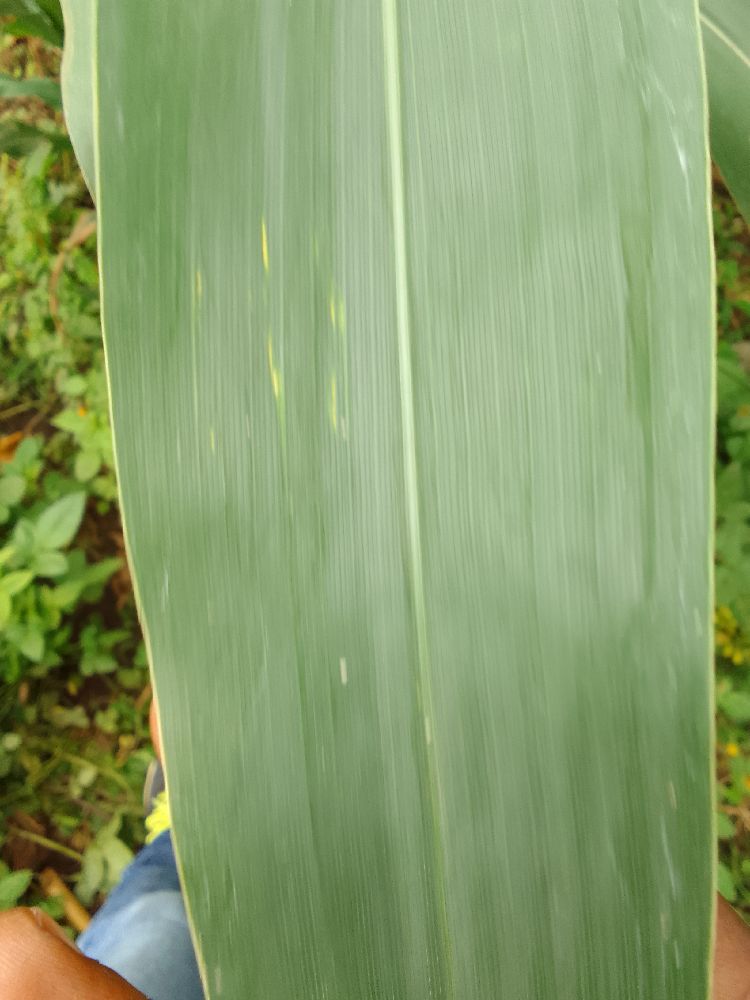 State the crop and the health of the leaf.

maize, healthy
